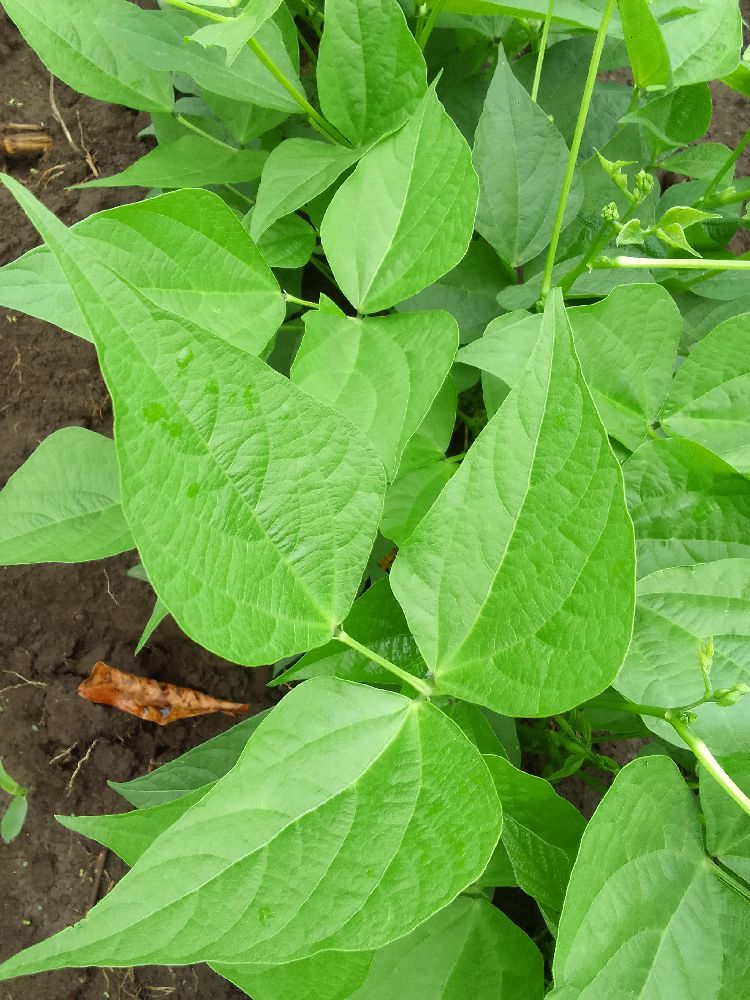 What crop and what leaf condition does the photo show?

common bean, healthy
